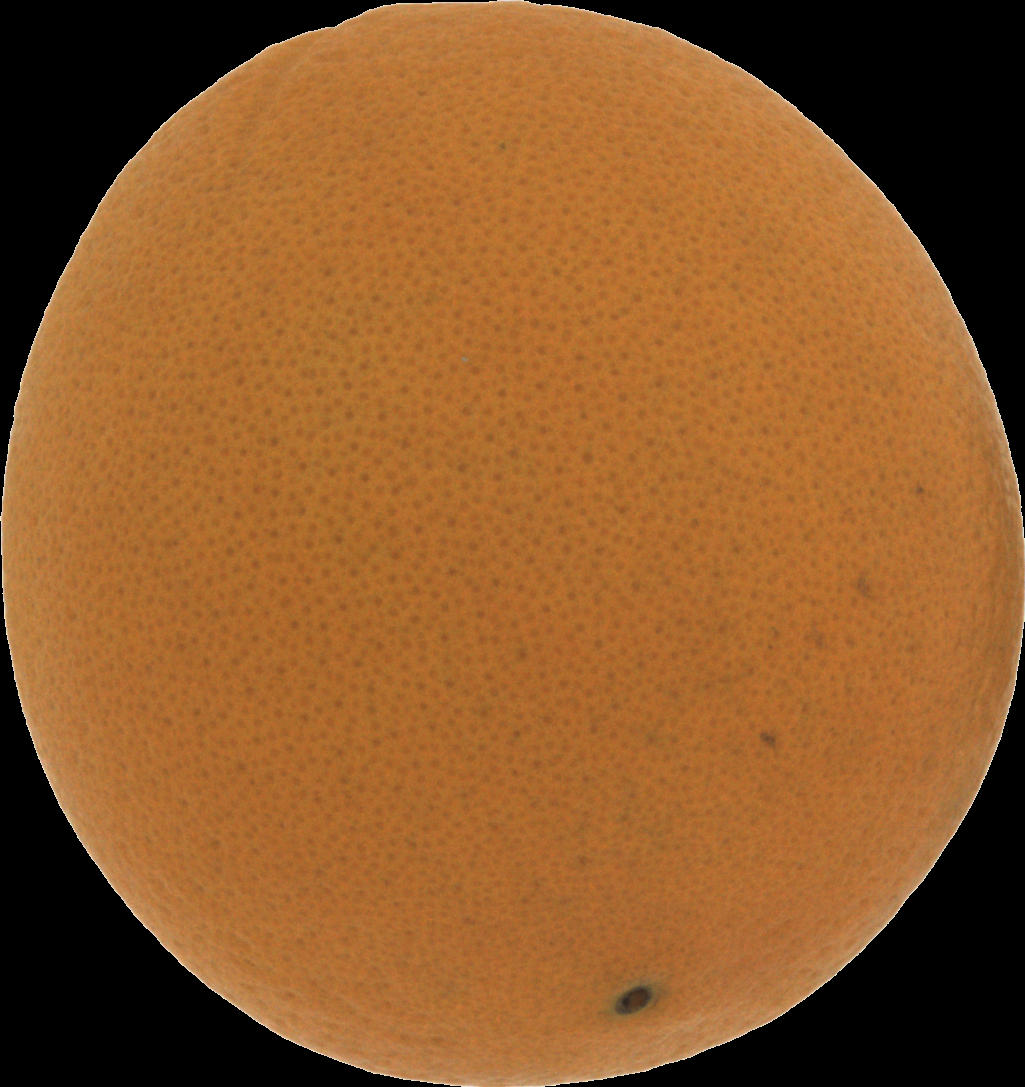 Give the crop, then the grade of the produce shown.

orange, good
